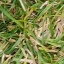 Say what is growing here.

grass
